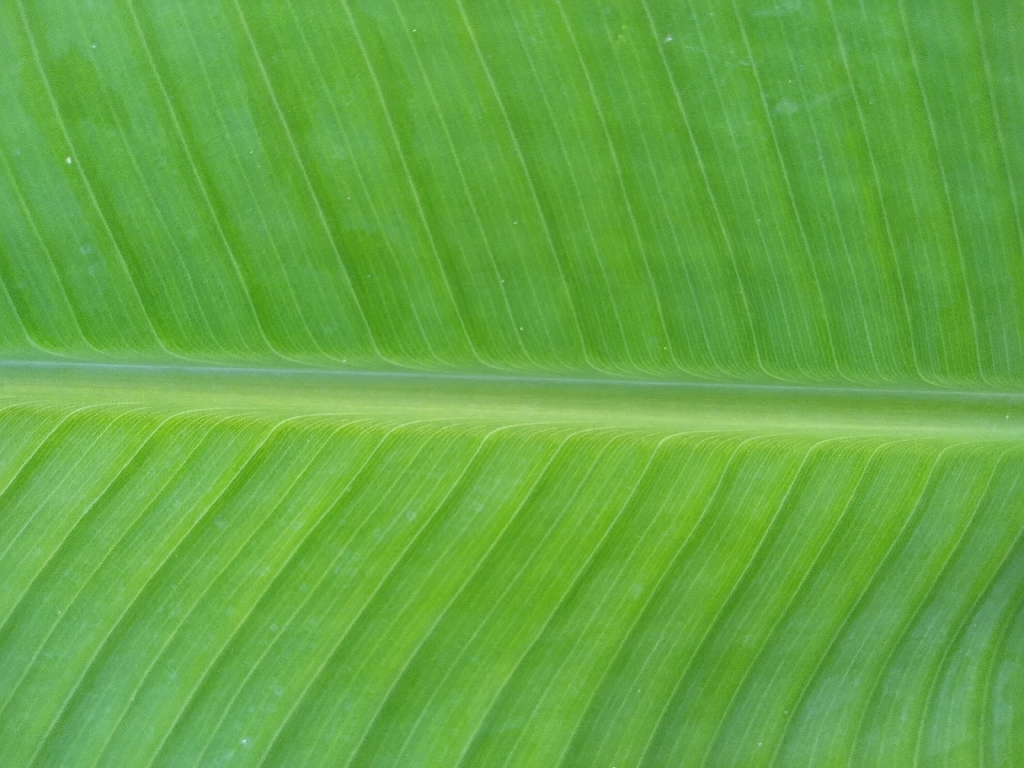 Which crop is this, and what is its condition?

banana, healthy
